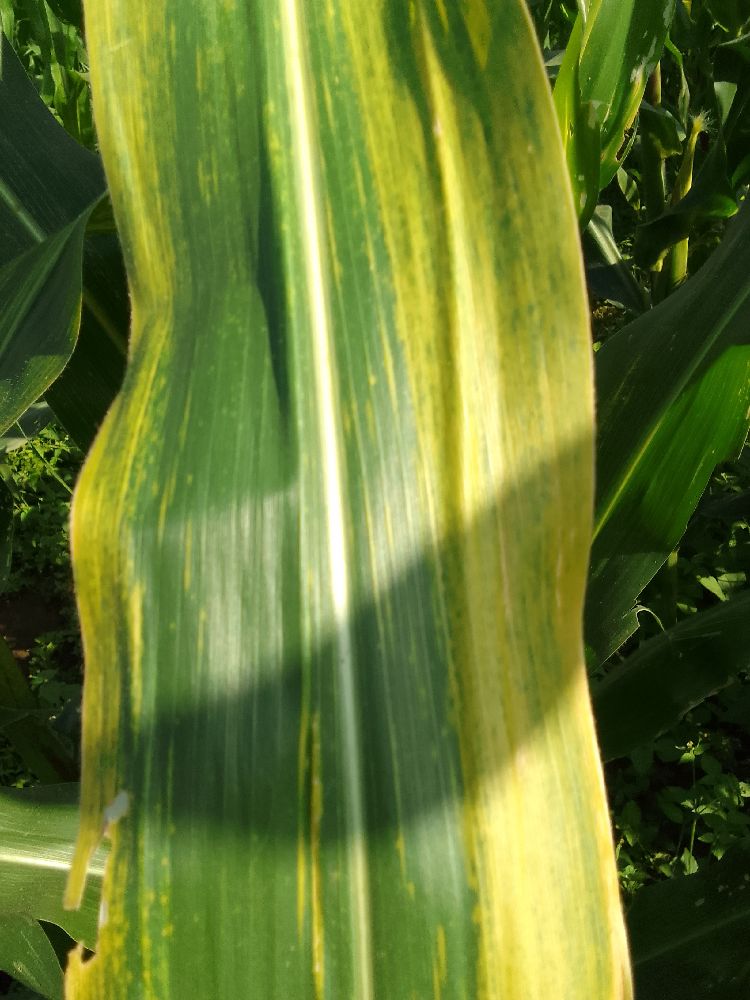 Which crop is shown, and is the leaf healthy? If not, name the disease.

maize, maize lethal necrosis
